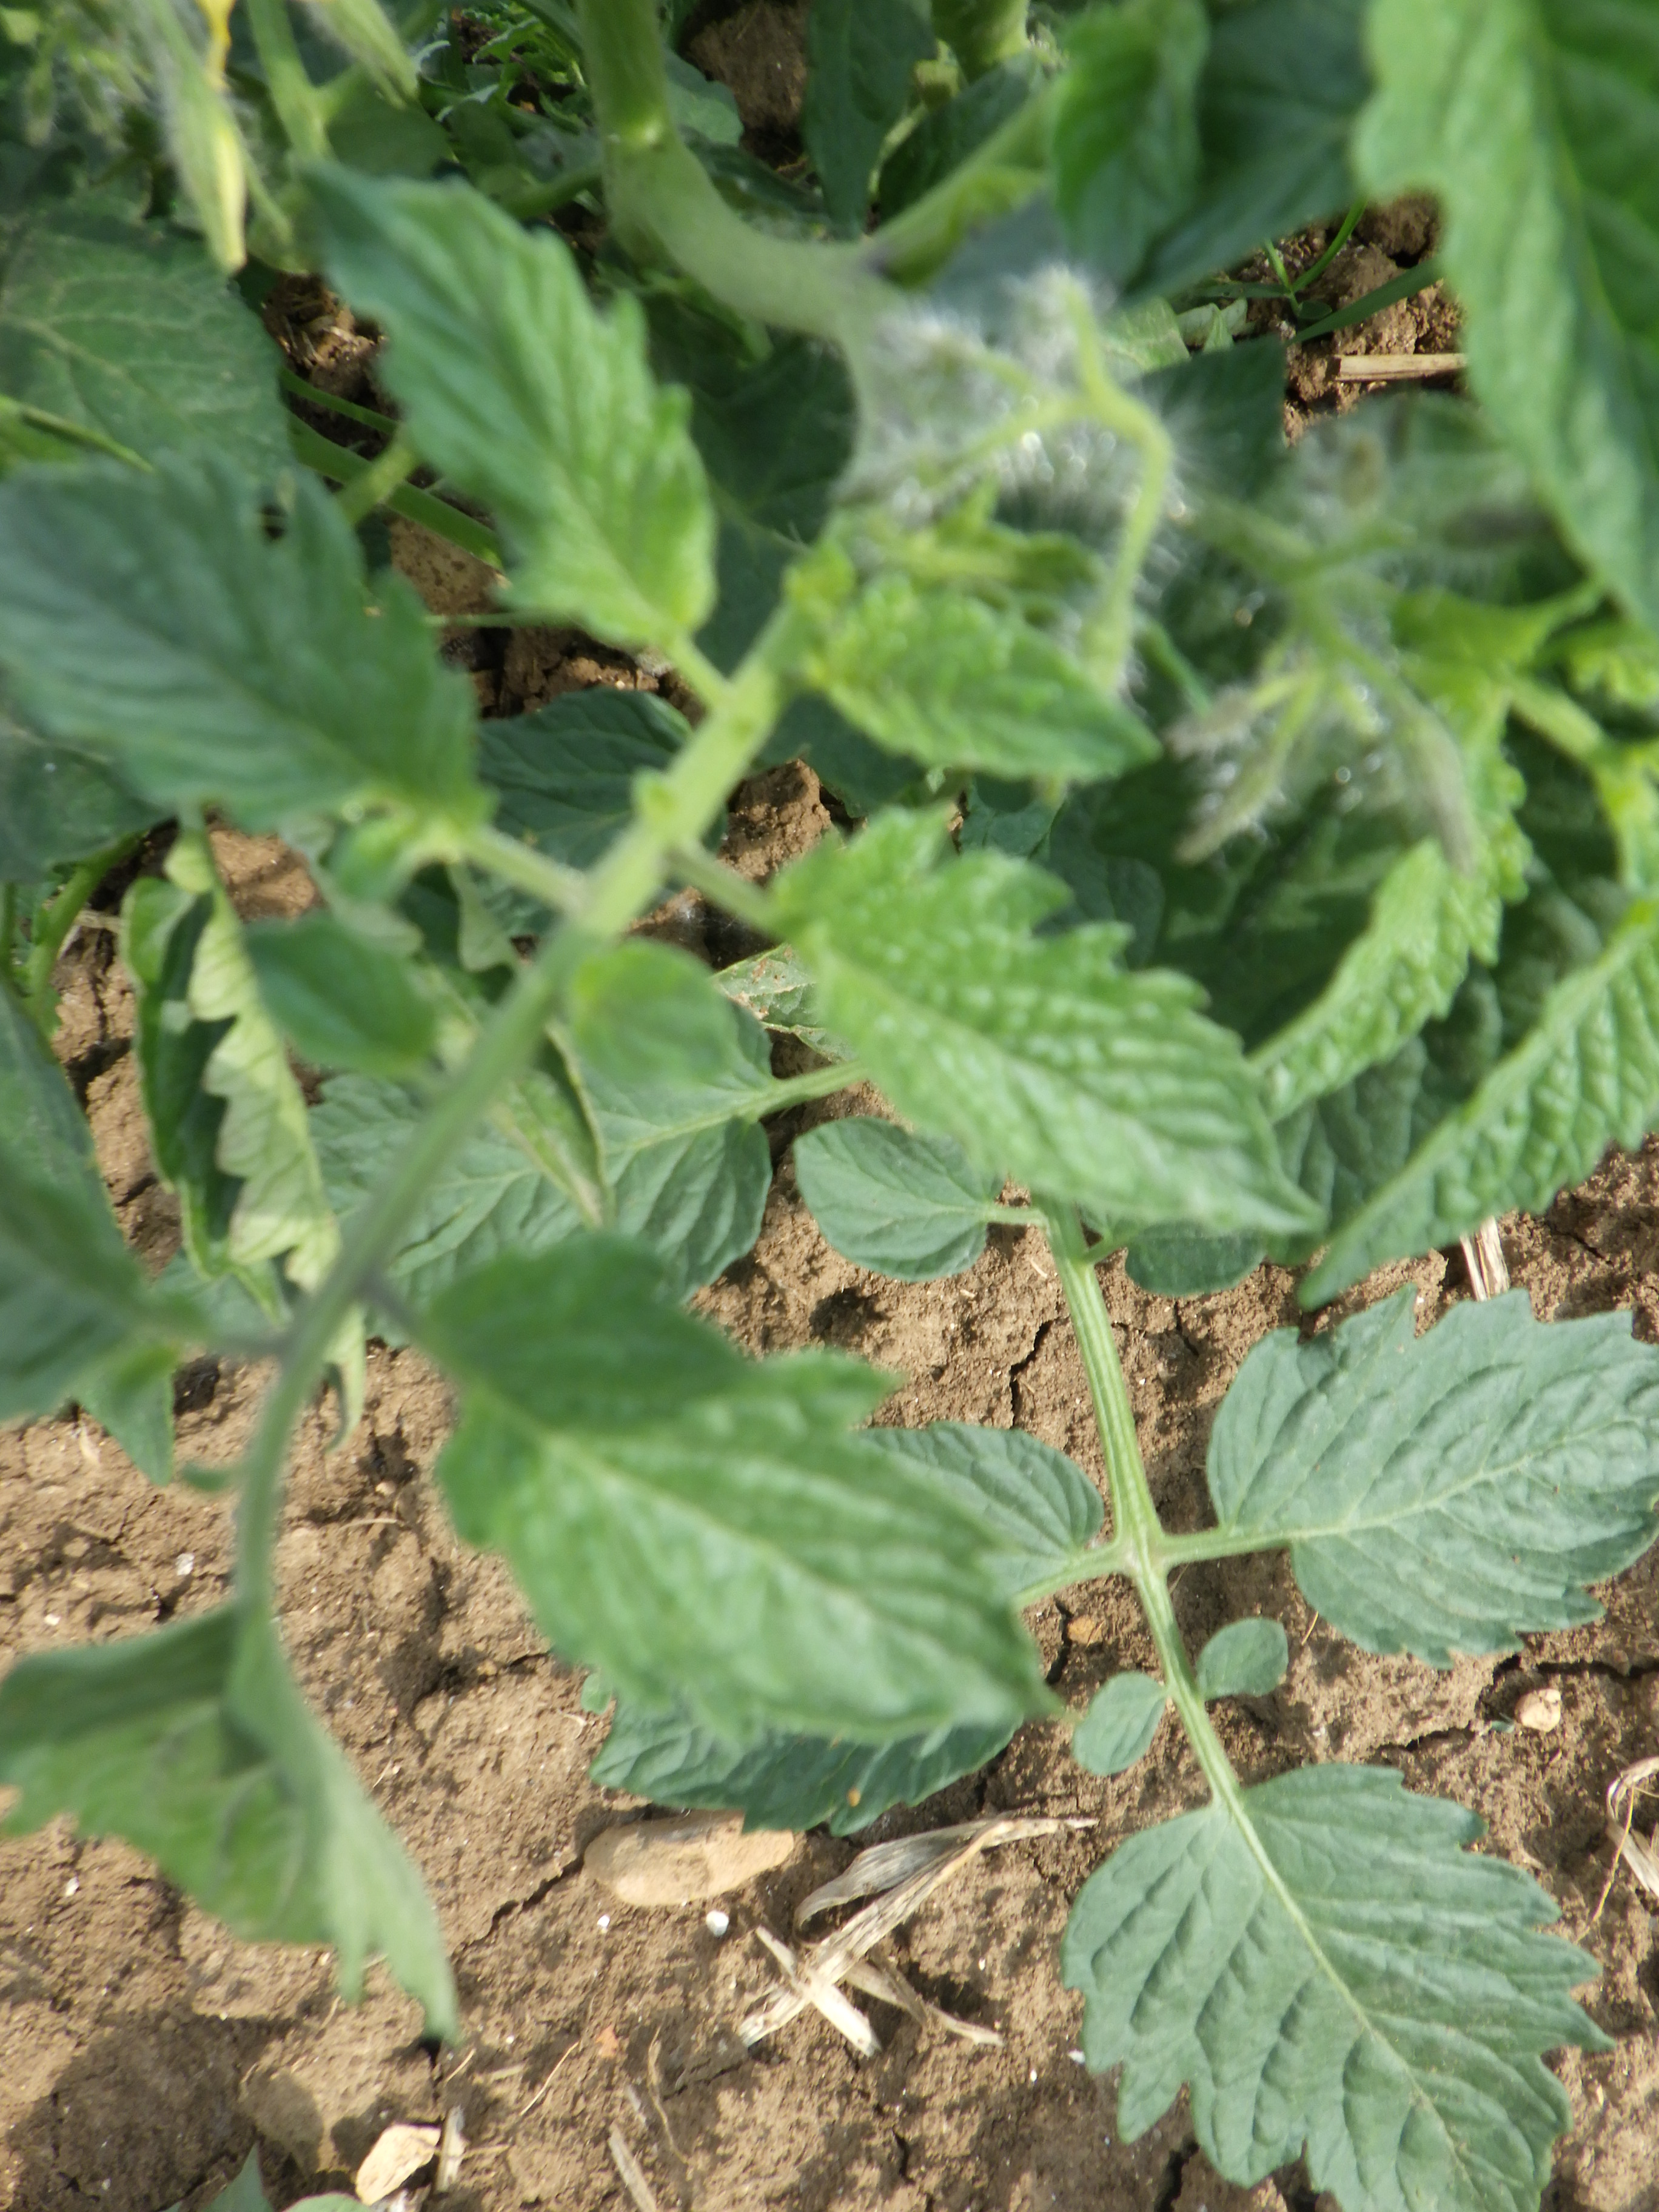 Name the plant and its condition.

tomato, healthy
